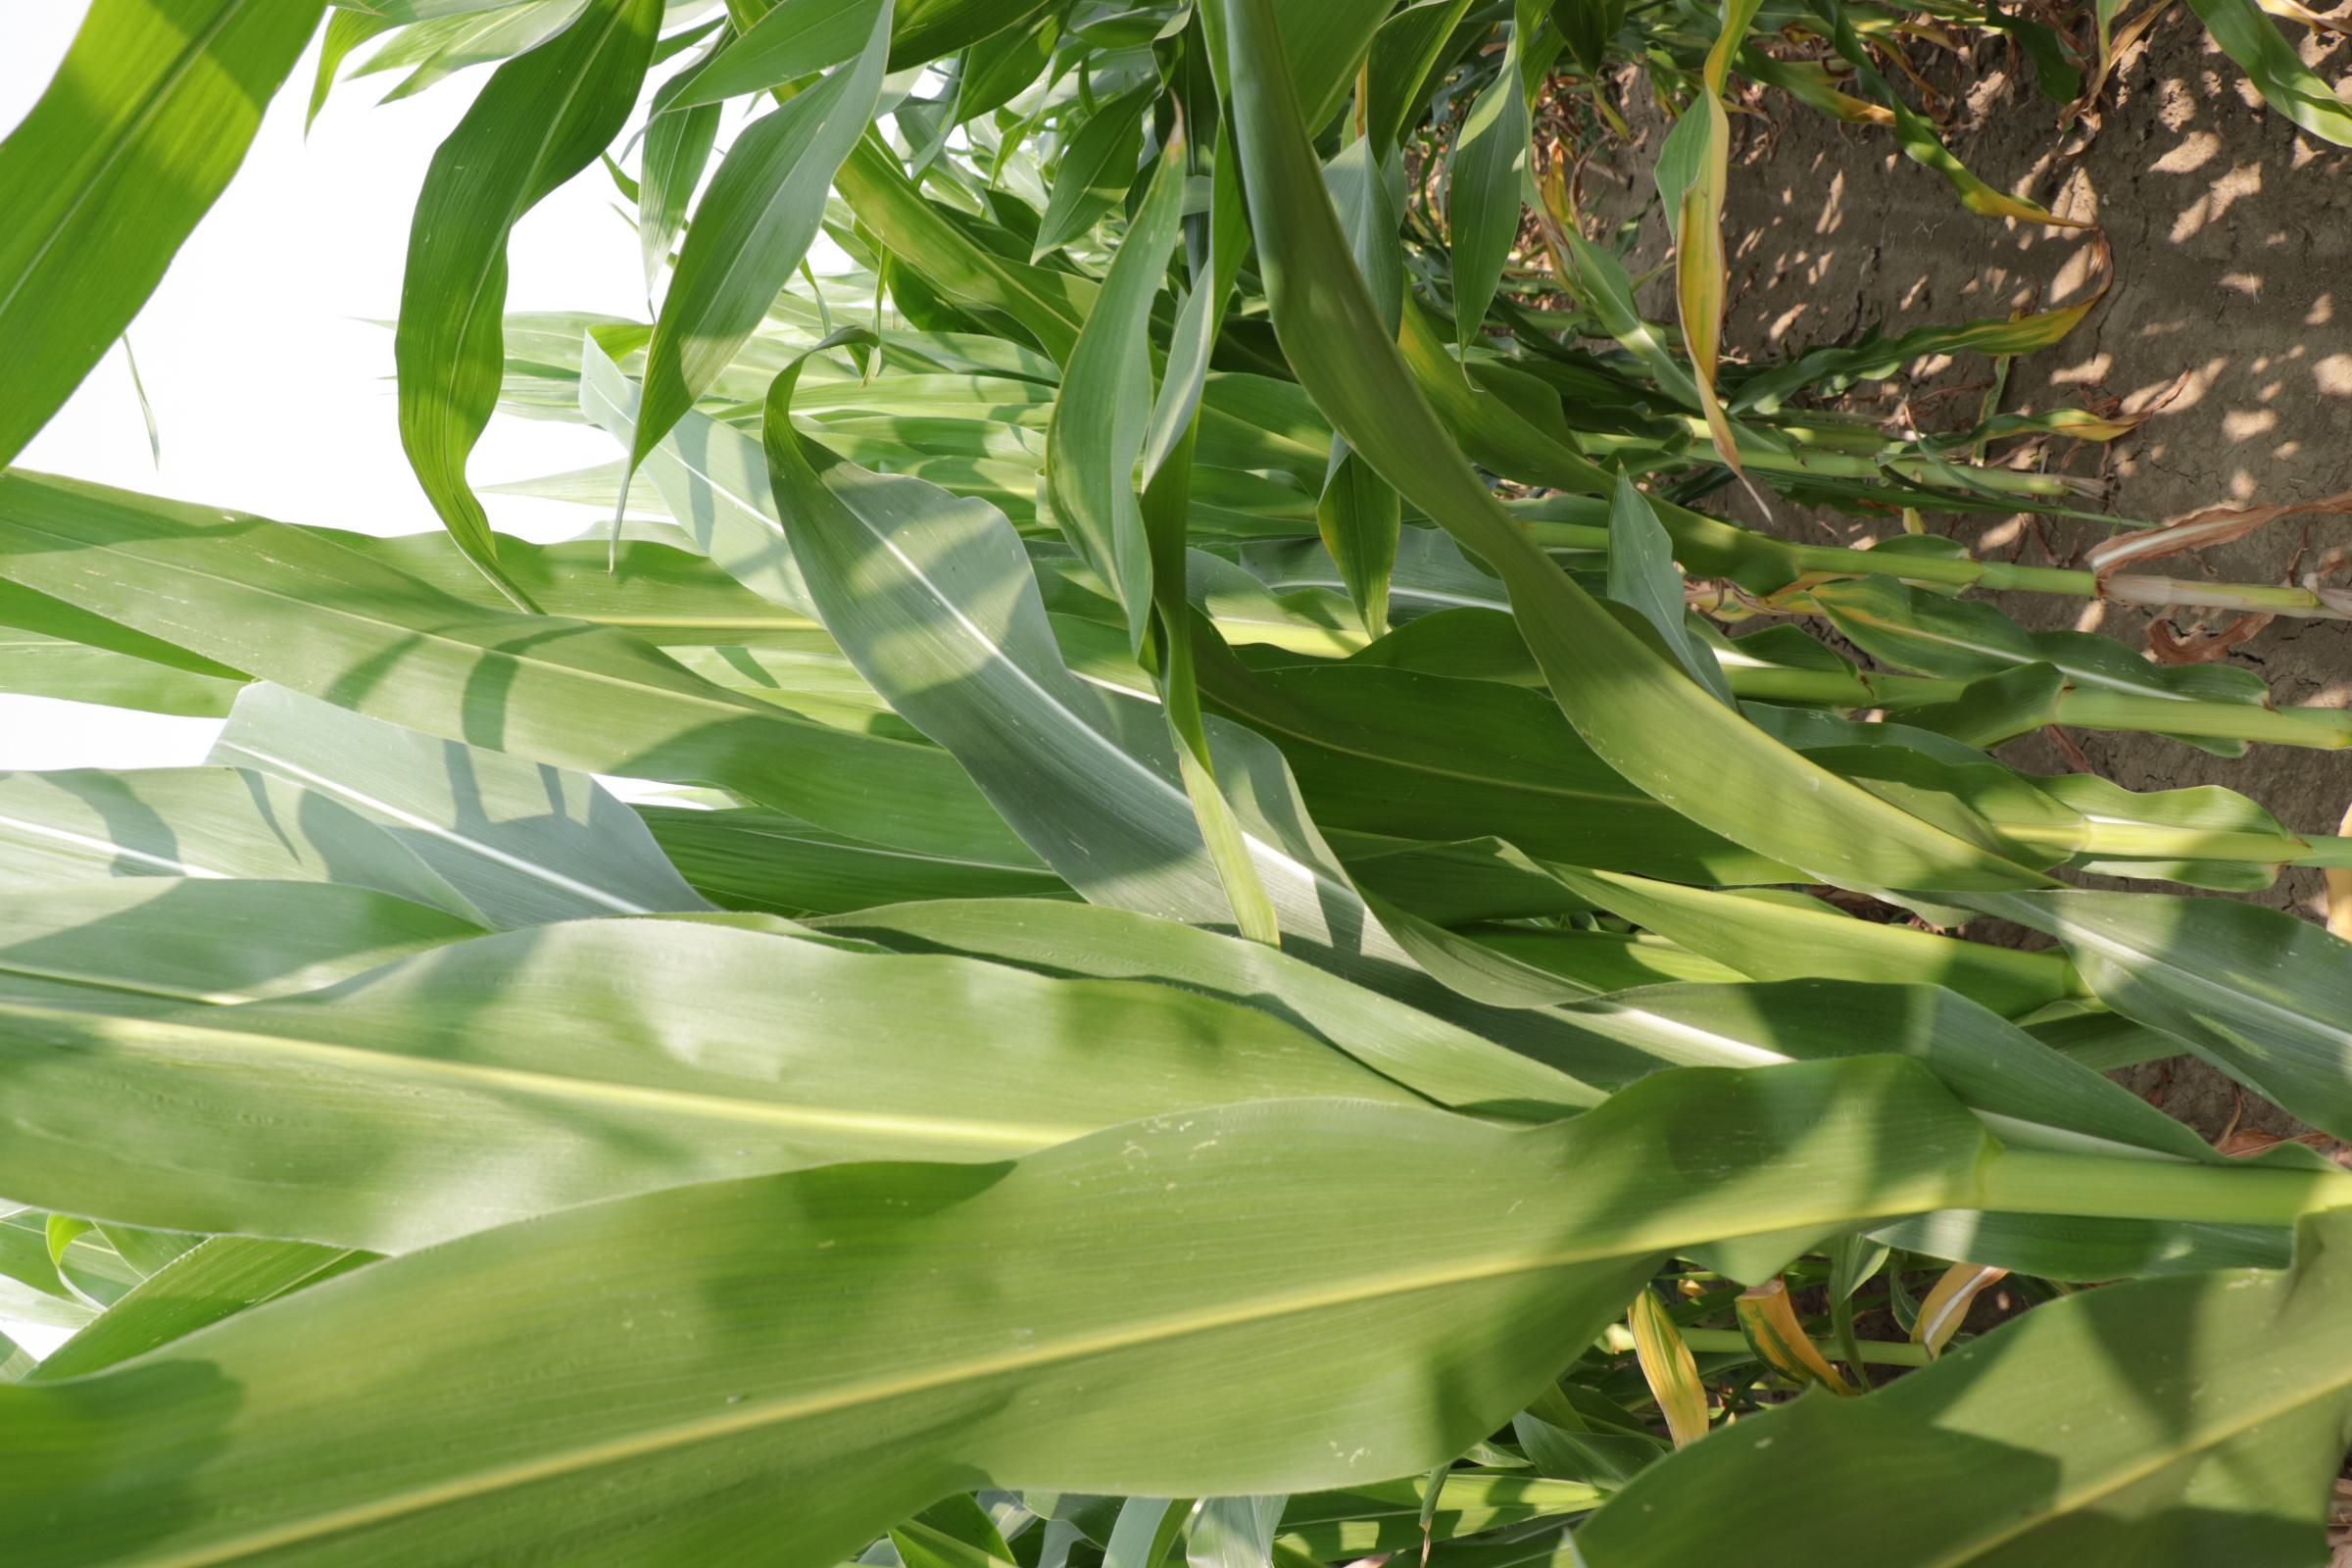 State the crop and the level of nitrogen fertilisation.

maize, full nitrogen fertilisation
